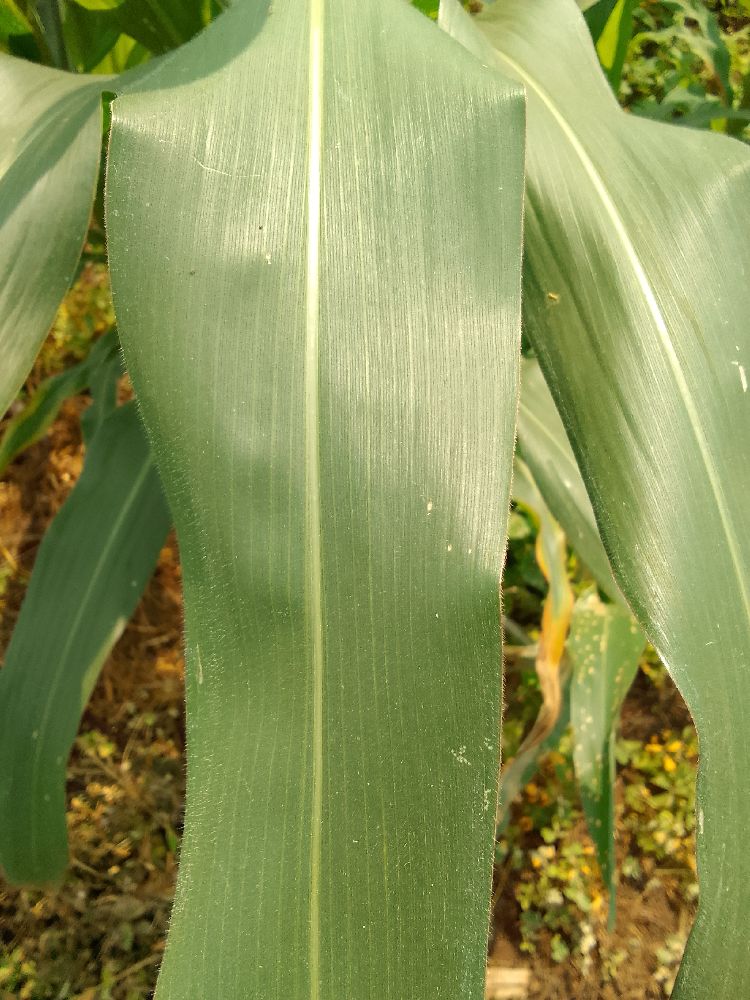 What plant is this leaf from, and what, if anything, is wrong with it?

maize, healthy
